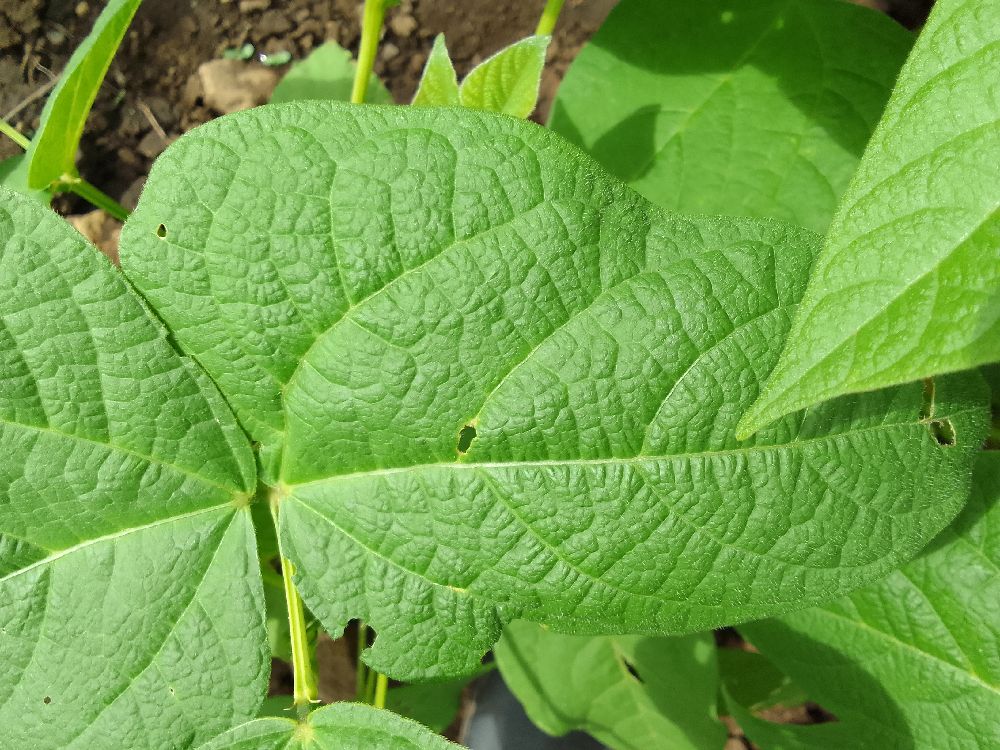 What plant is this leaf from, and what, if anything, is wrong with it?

common bean, healthy
